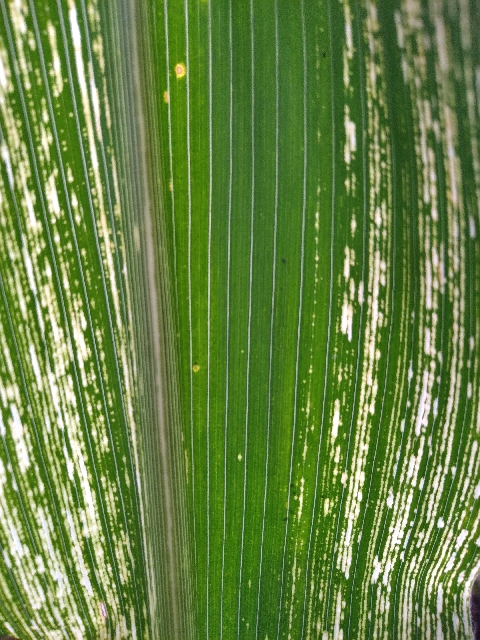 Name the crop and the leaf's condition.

maize, maize streak virus
